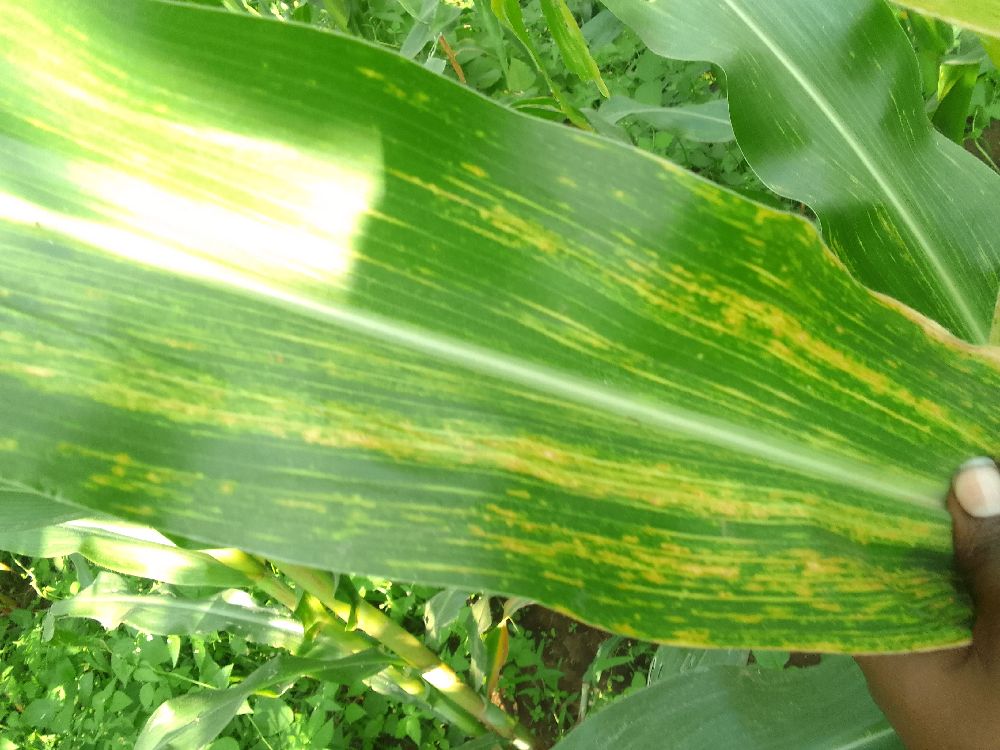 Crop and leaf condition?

maize, maize lethal necrosis
